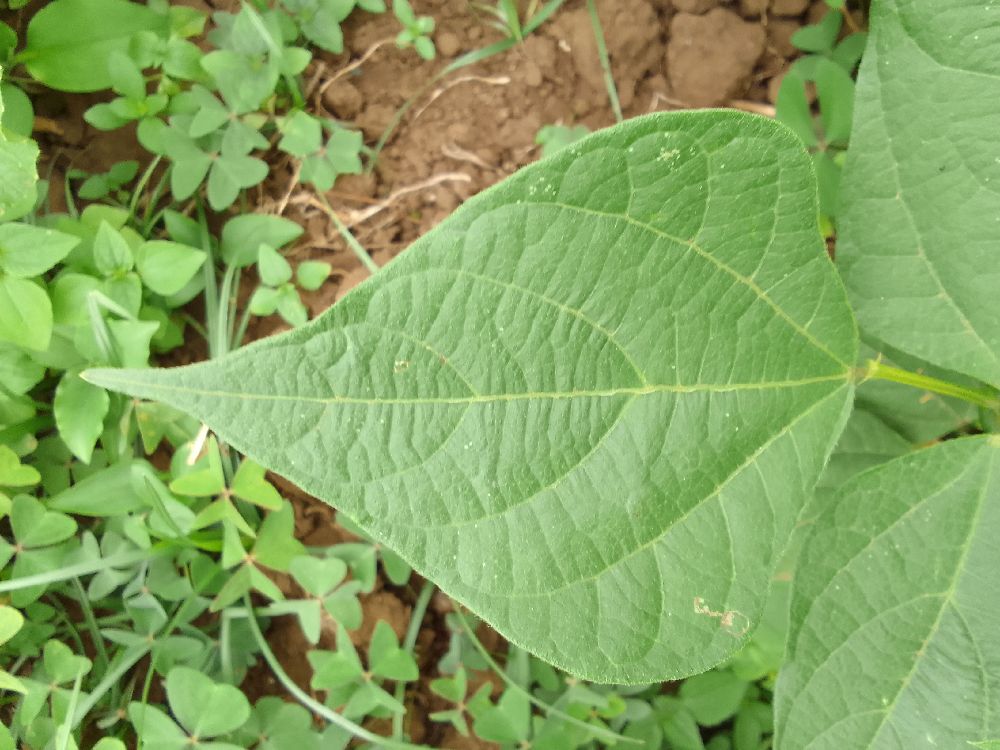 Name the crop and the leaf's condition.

common bean, healthy
